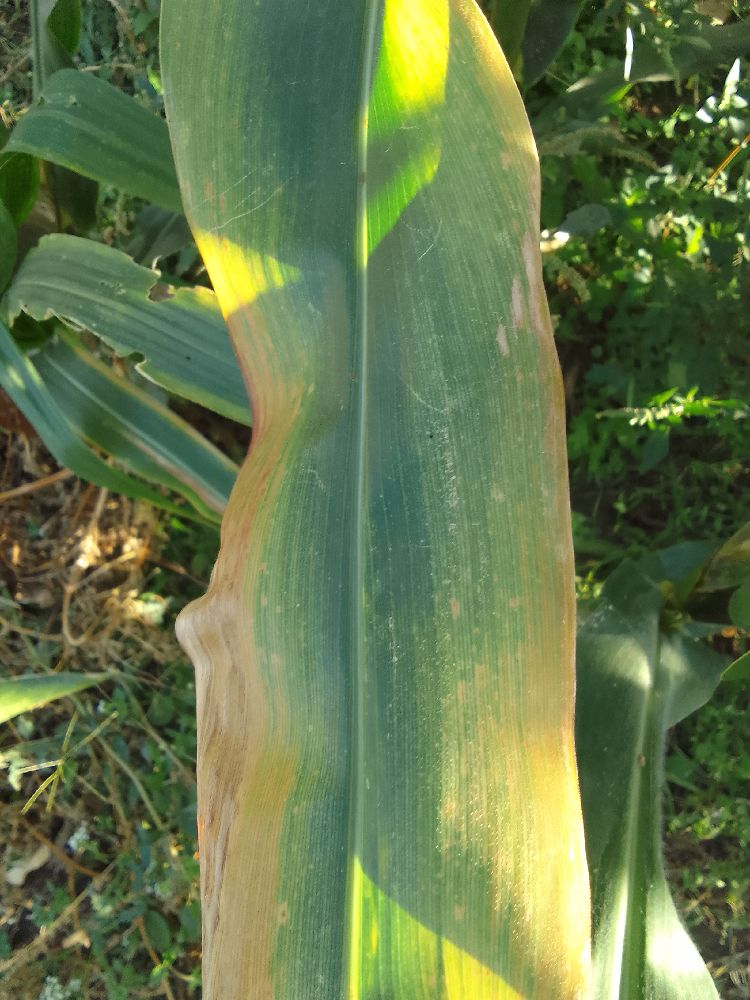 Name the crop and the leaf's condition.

maize, maize lethal necrosis
